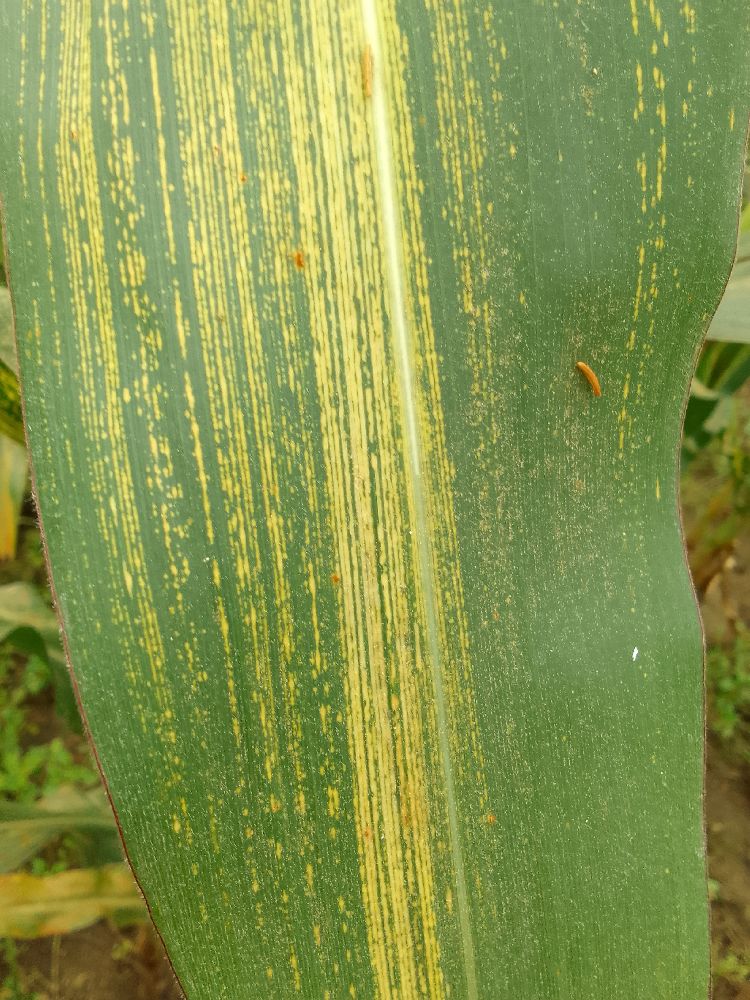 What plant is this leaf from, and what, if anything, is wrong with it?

maize, maize streak virus
